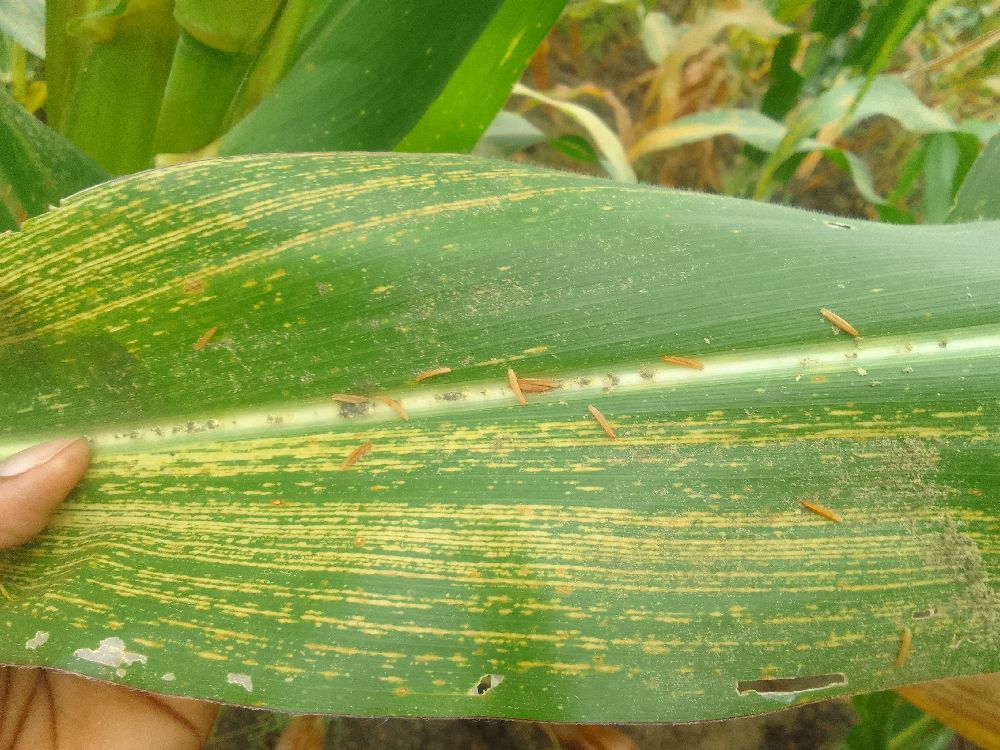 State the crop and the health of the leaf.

maize, maize streak virus
